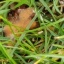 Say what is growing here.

grass
